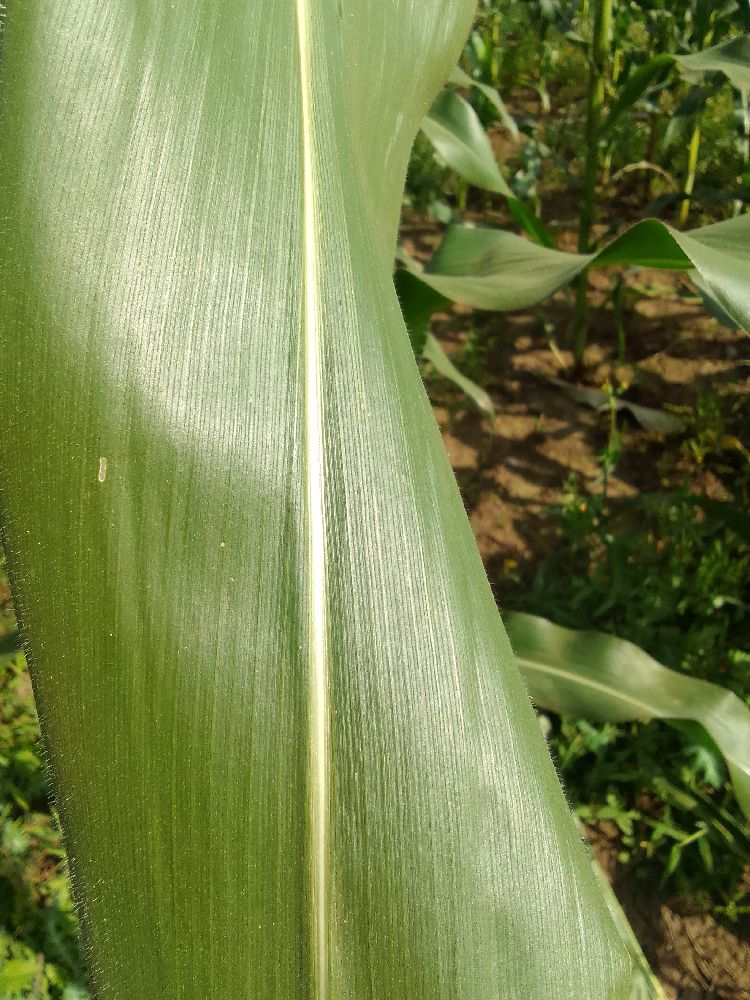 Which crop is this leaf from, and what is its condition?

maize, healthy
